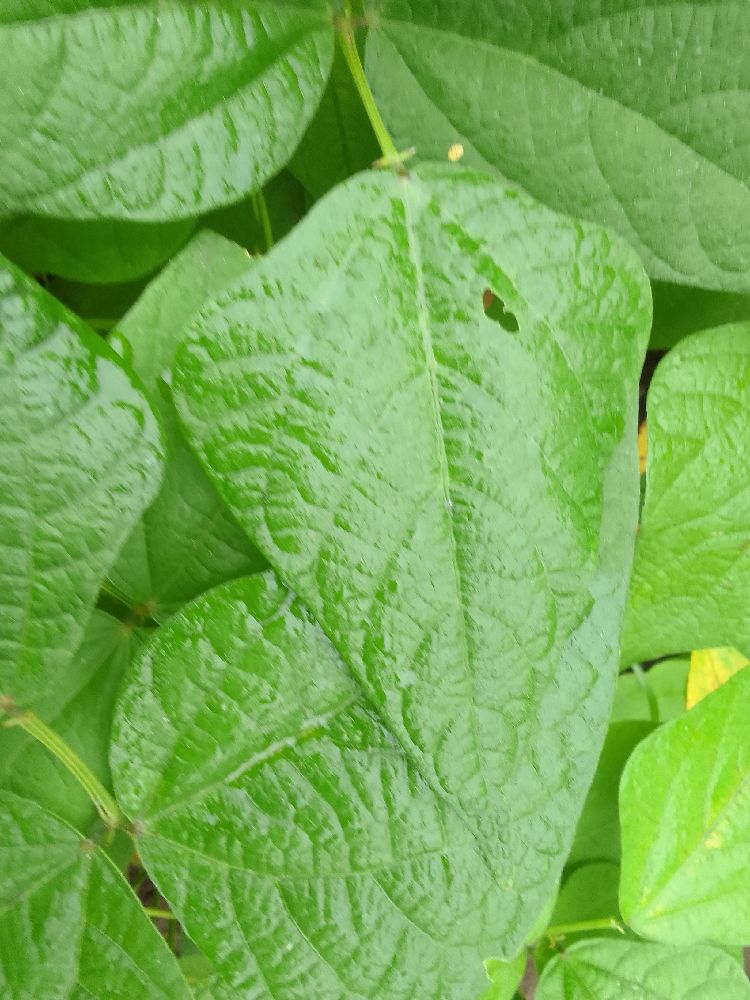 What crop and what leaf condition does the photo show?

common bean, healthy
